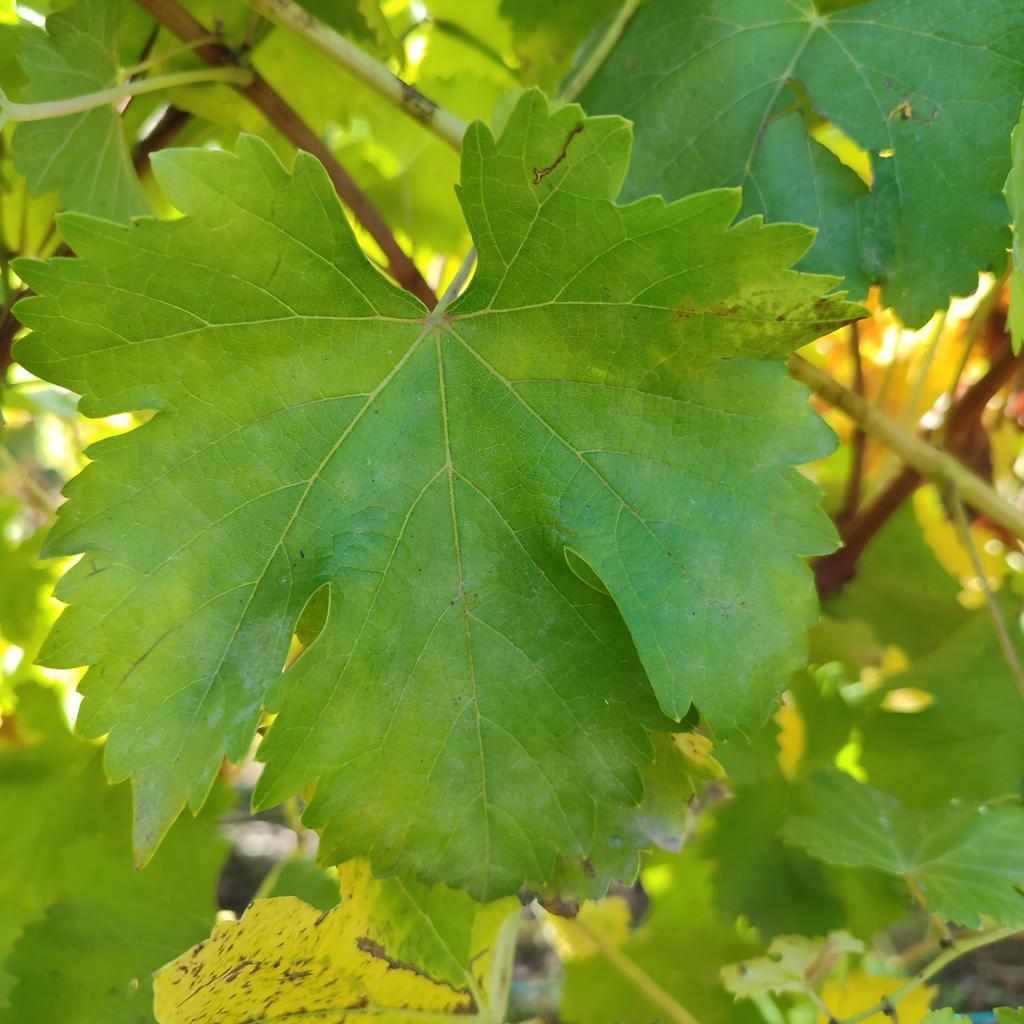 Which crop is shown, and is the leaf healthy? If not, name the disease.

grapevine, powdery mildew
